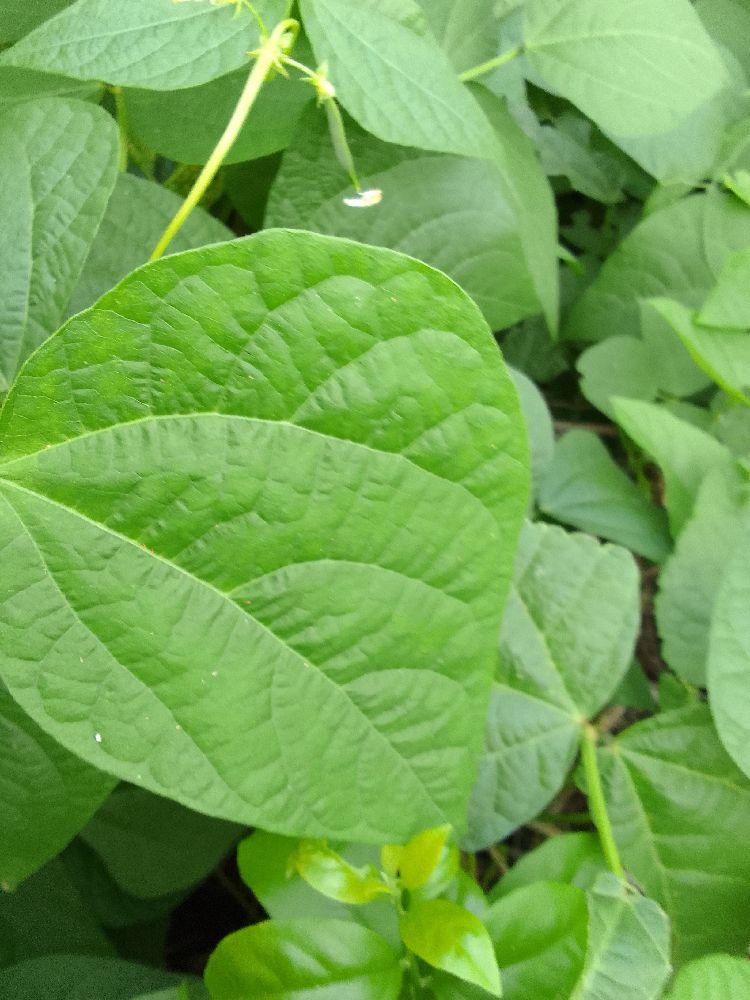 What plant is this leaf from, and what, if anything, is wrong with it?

common bean, healthy
